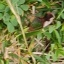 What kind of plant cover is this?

unstructured weed
